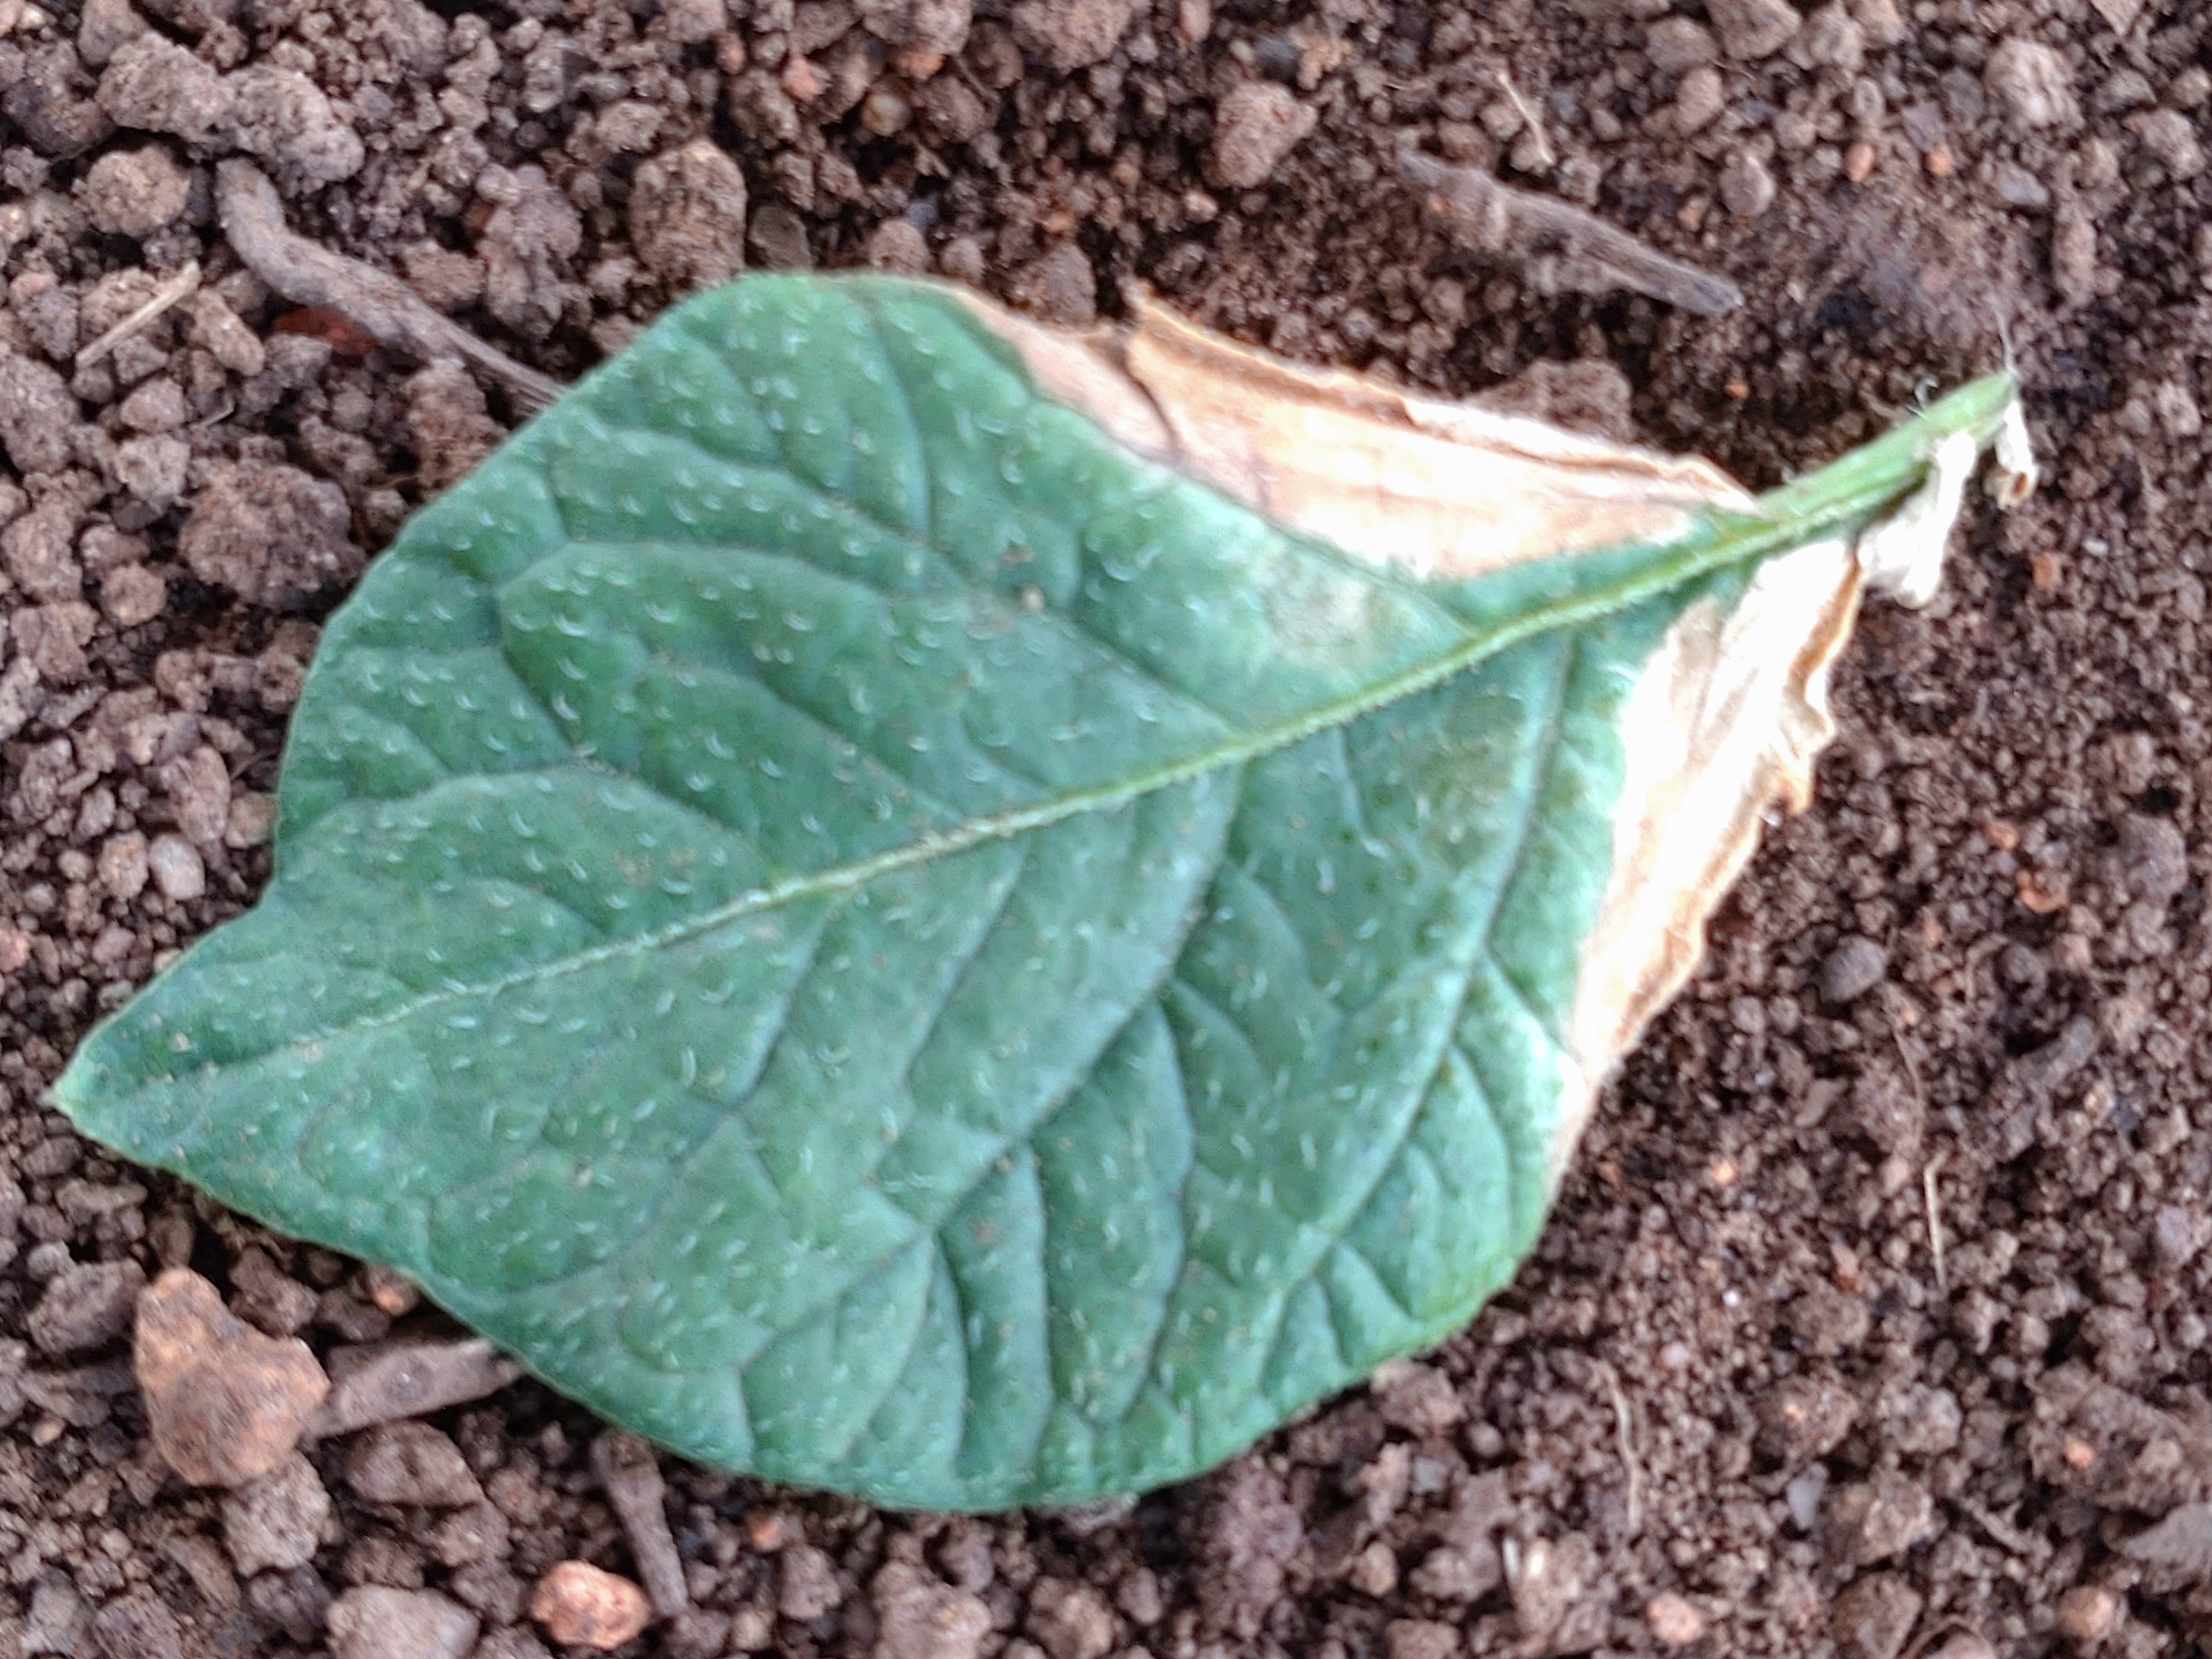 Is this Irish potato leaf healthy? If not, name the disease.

early blight
